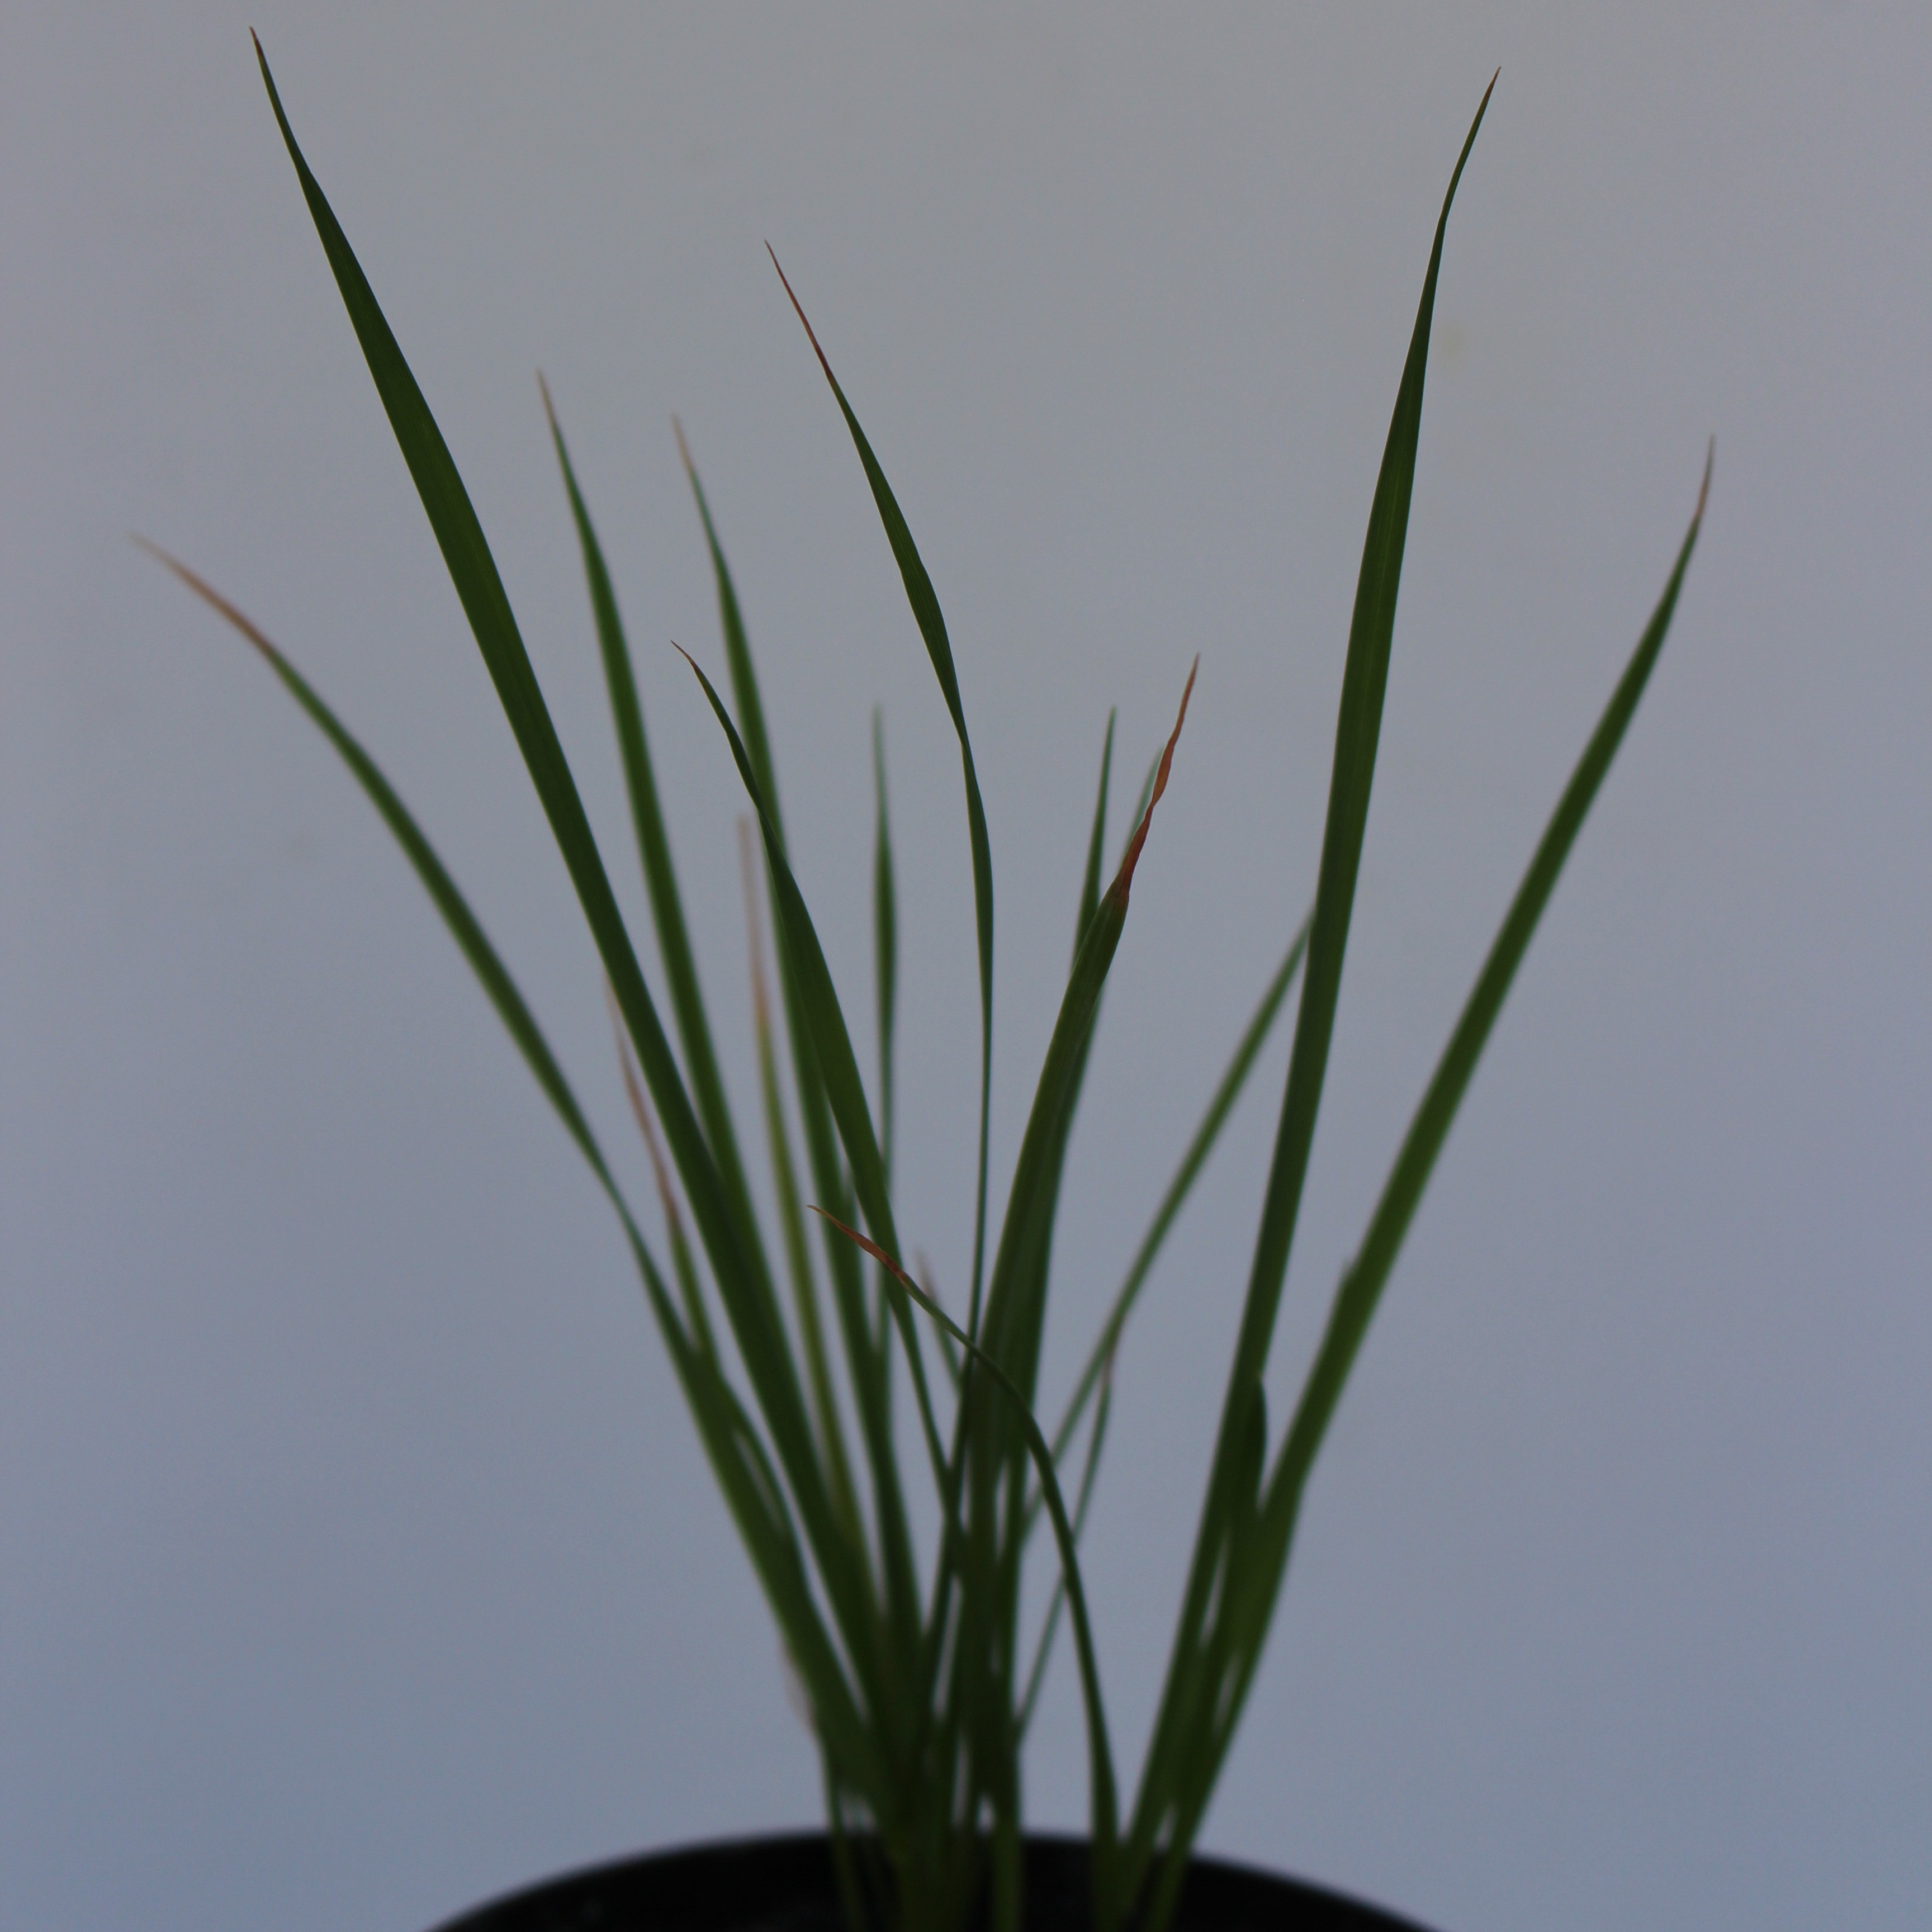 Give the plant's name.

Lolium multiflorum
